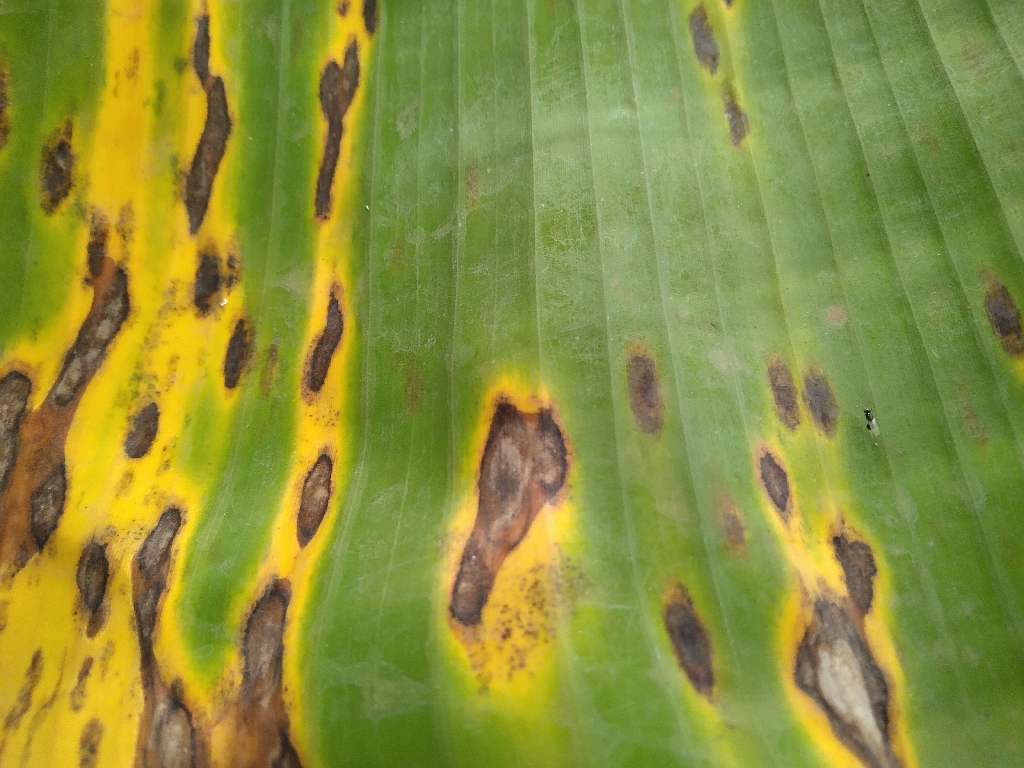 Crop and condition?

banana, black sigatoka
